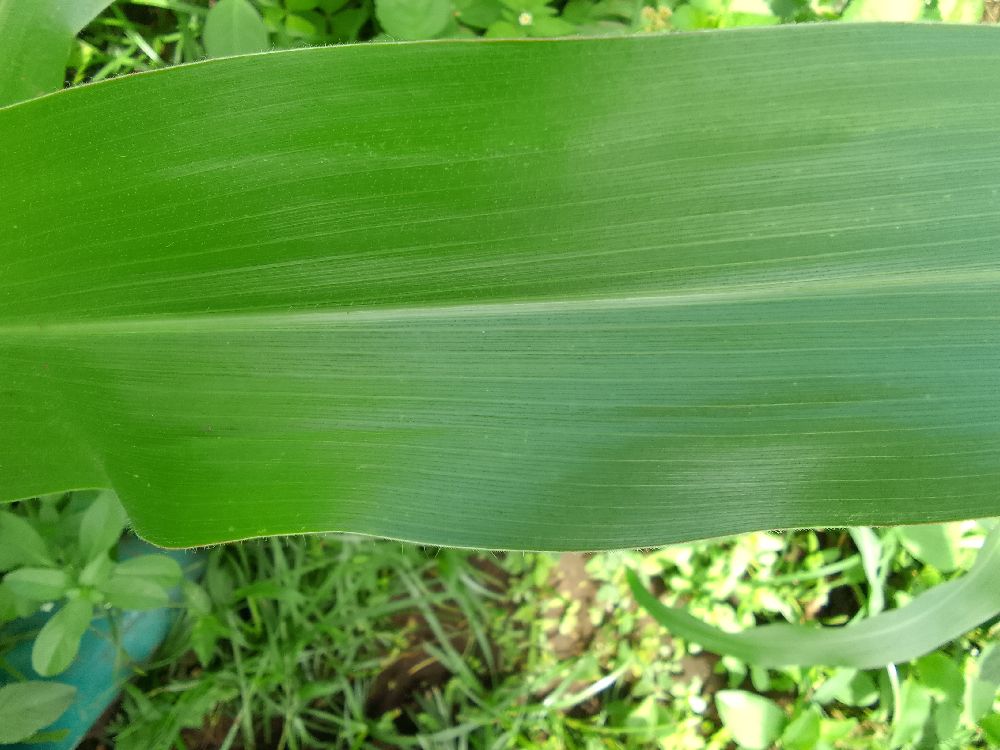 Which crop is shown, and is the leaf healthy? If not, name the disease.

maize, healthy
